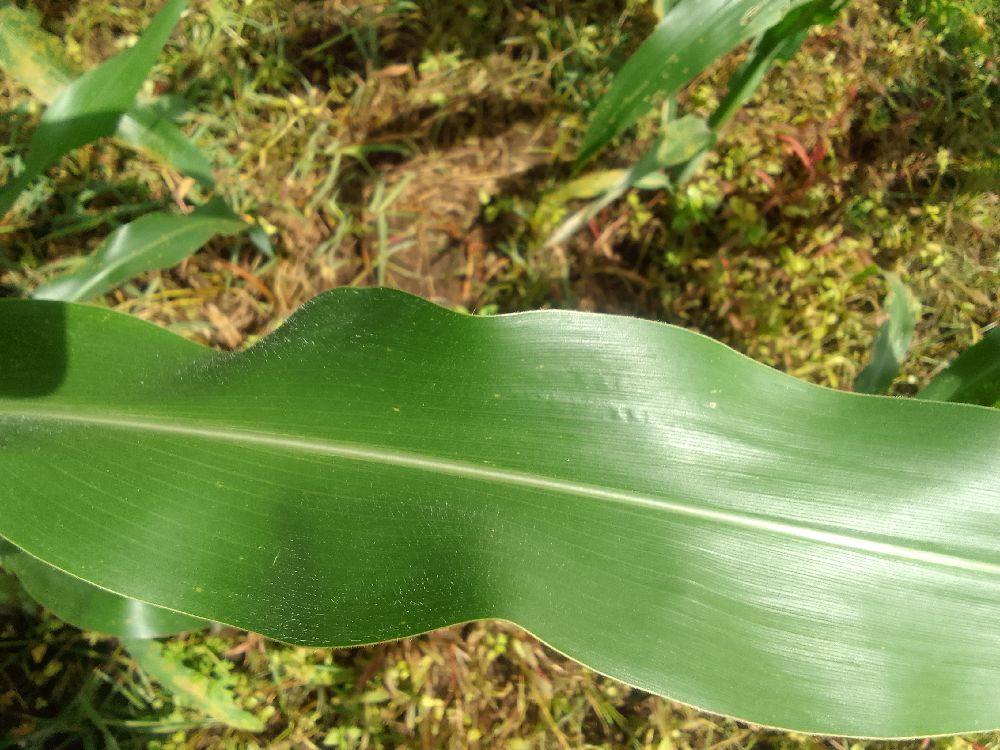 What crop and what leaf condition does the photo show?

maize, healthy
